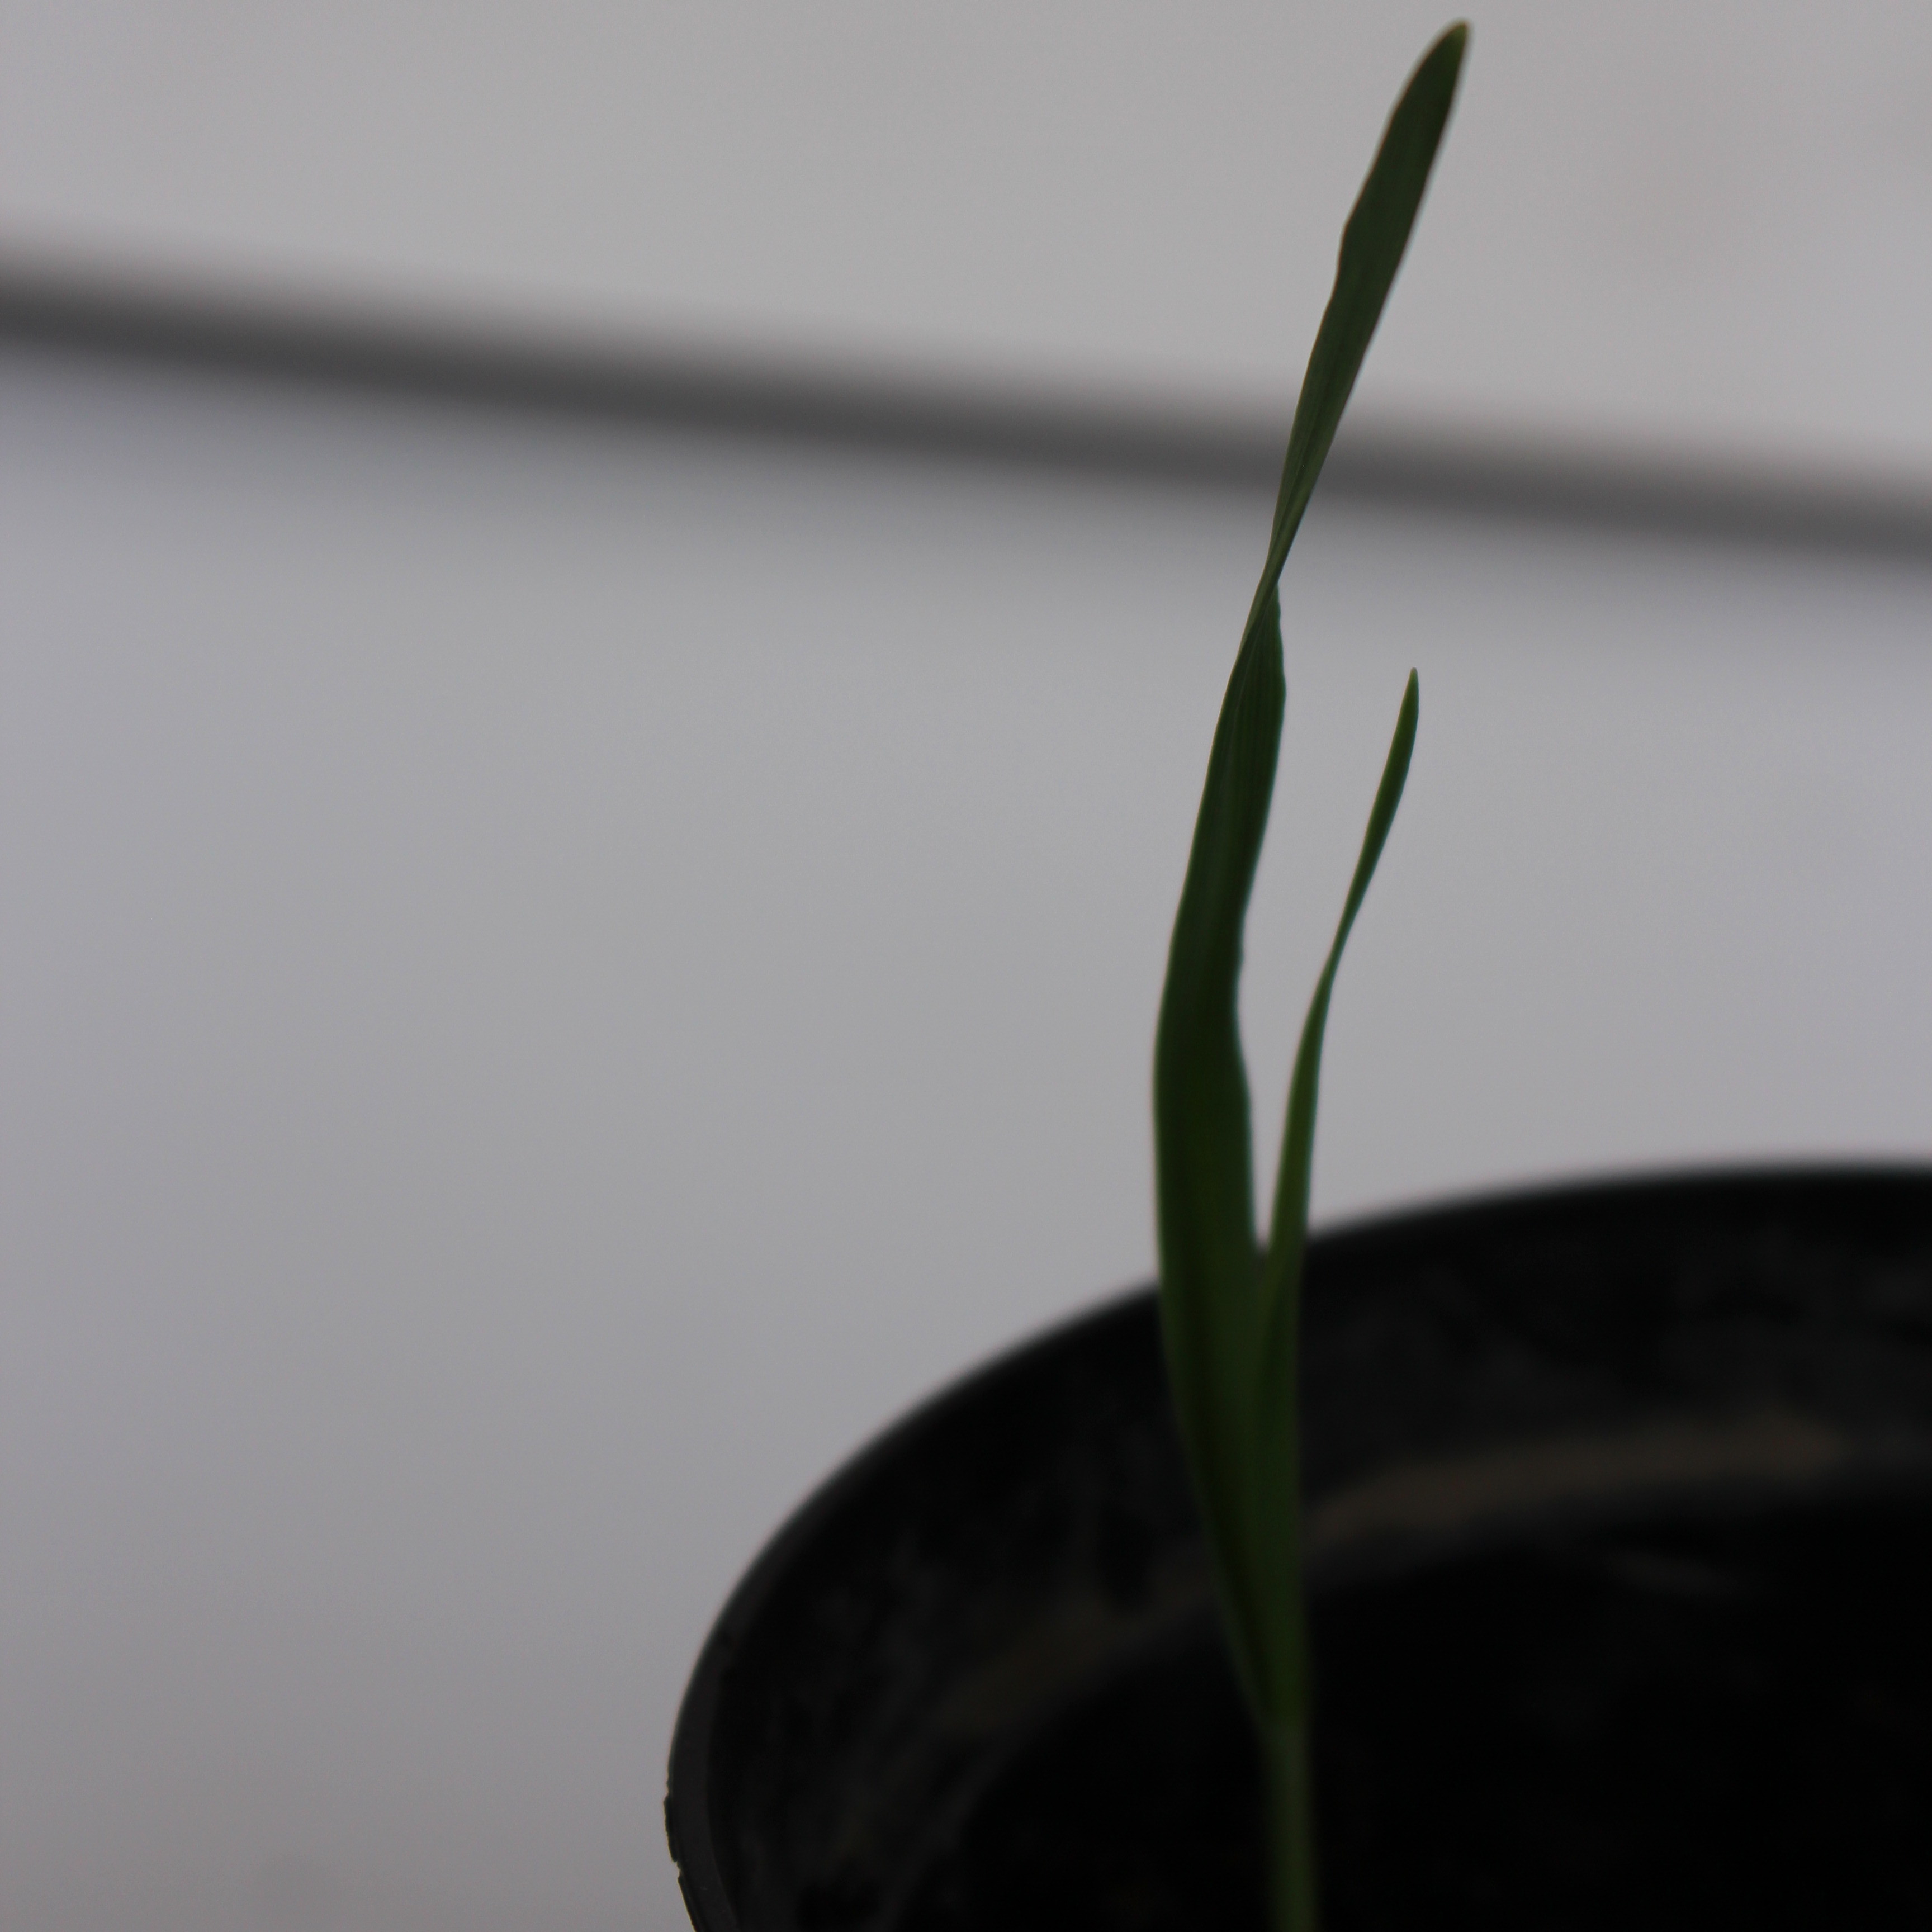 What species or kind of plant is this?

Avena sterilis
